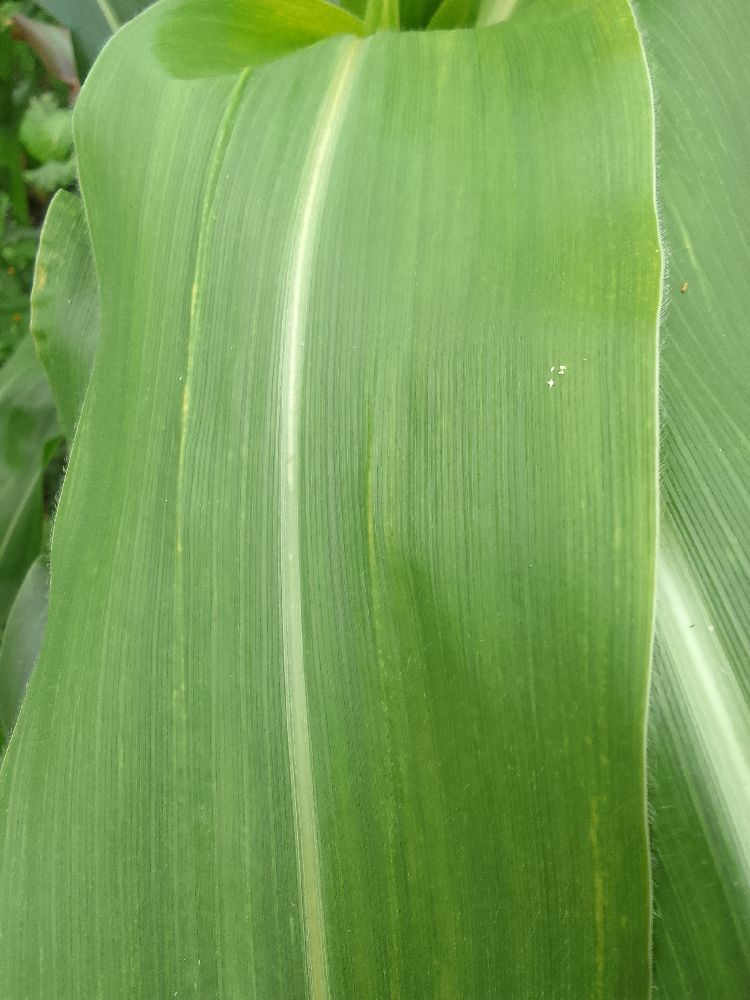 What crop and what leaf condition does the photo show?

maize, maize streak virus
